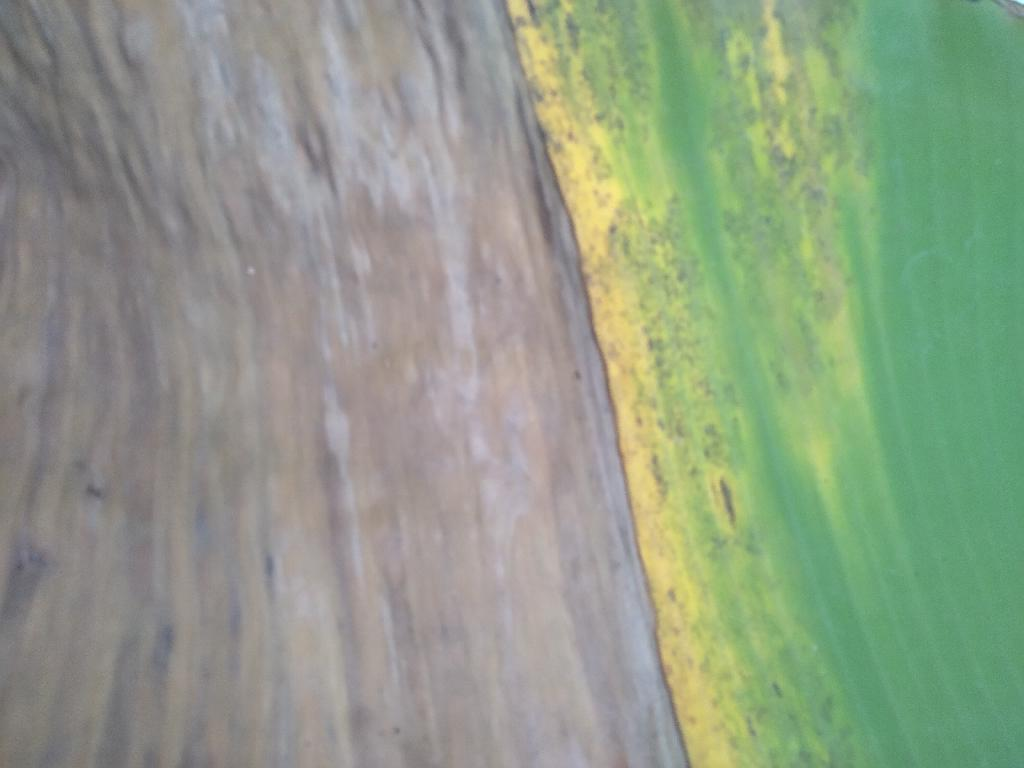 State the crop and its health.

banana, black sigatoka
